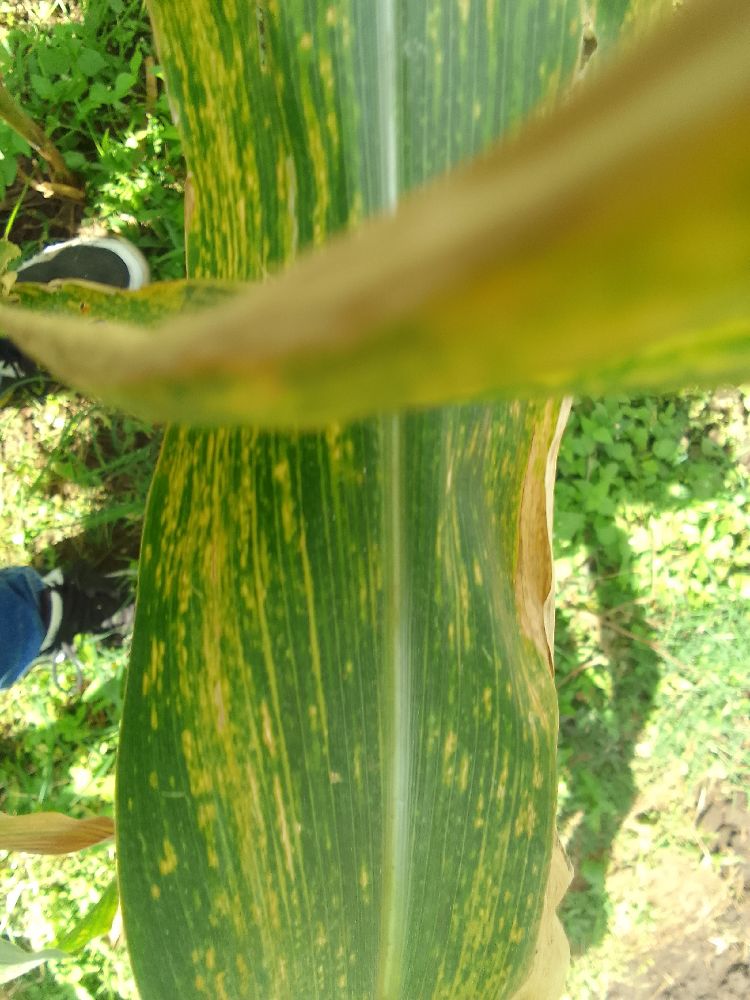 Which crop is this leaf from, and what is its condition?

maize, maize lethal necrosis
